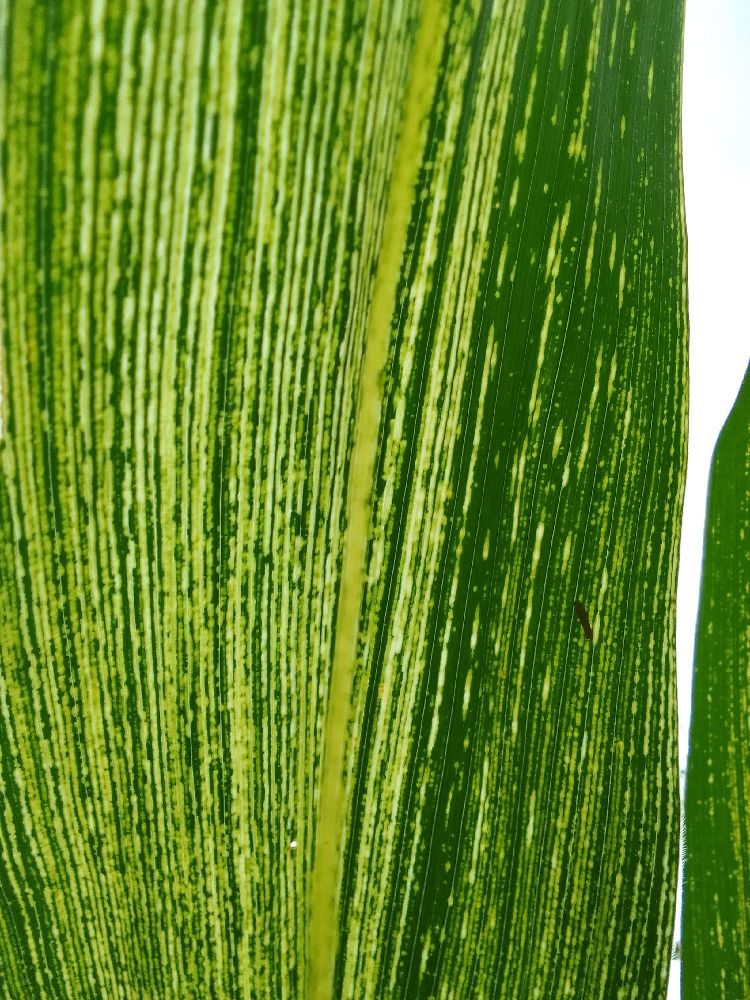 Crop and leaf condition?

maize, maize streak virus
